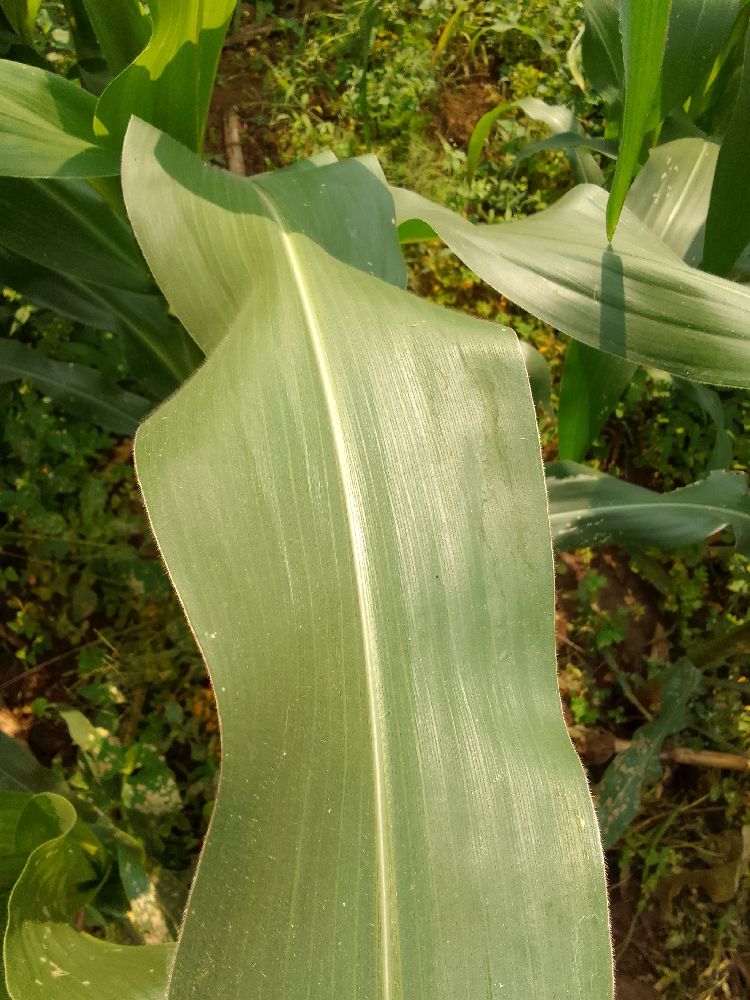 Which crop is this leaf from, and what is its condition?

maize, healthy
